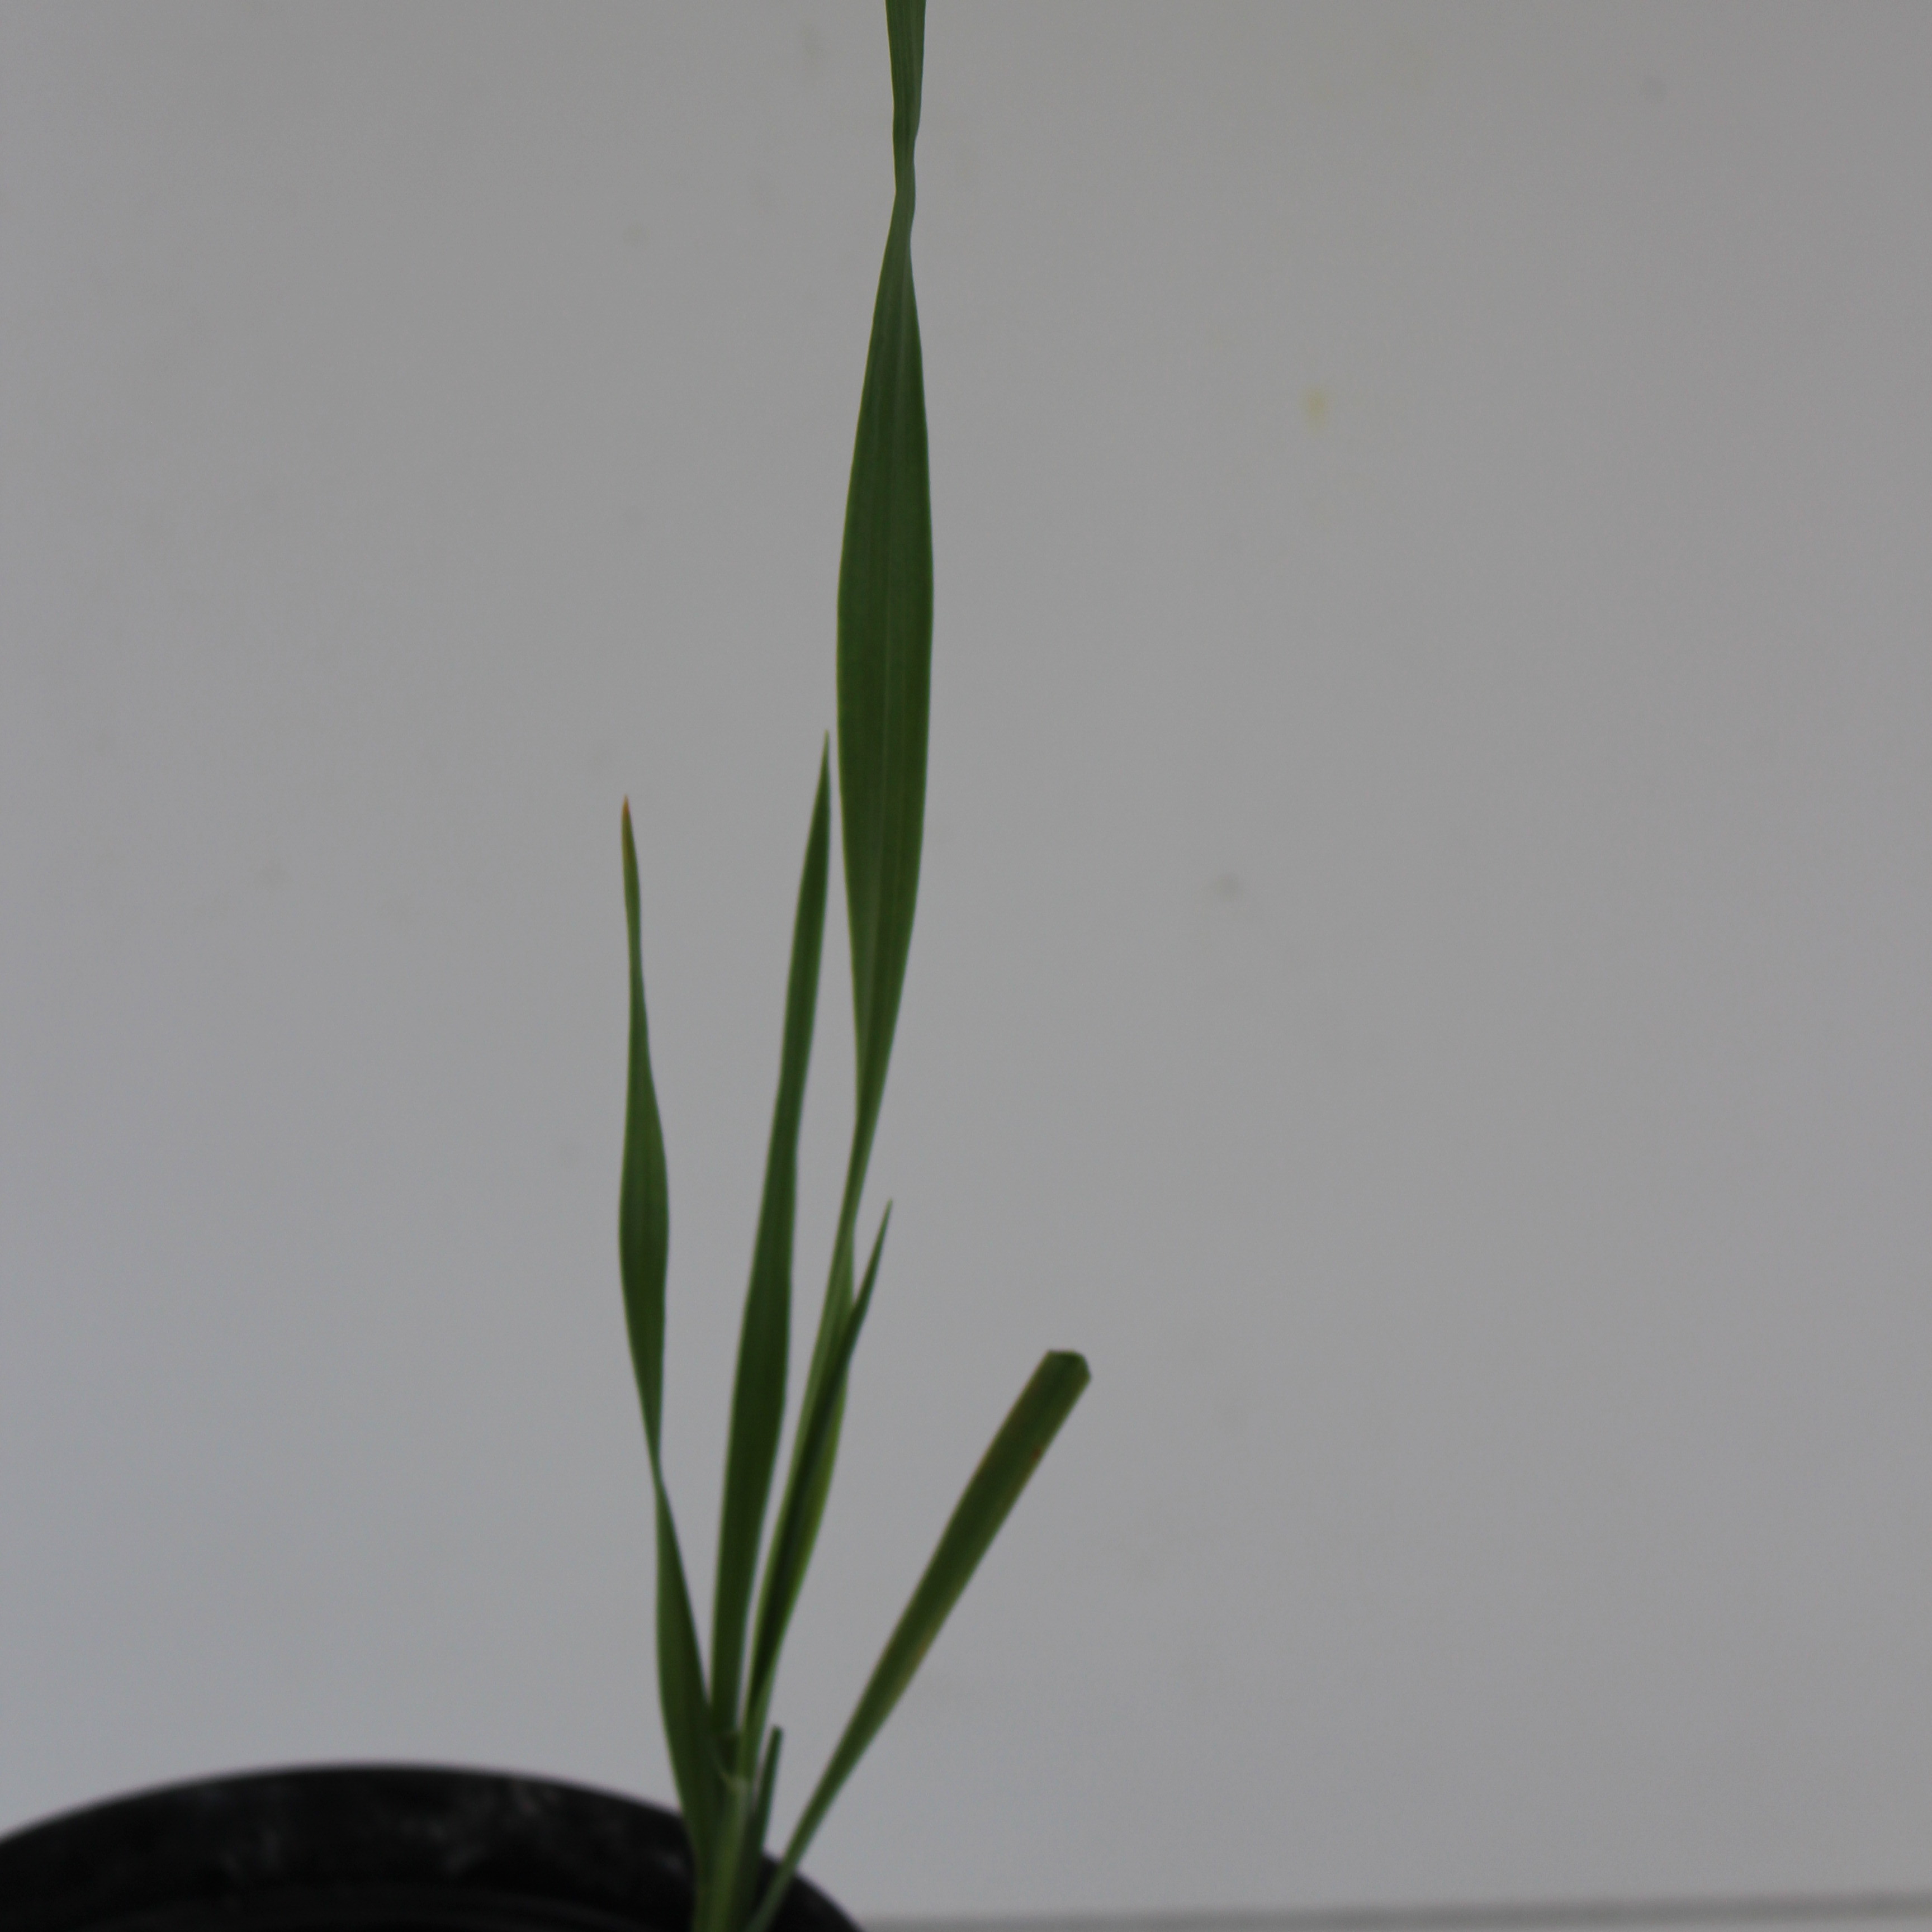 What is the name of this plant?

Avena sterilis
